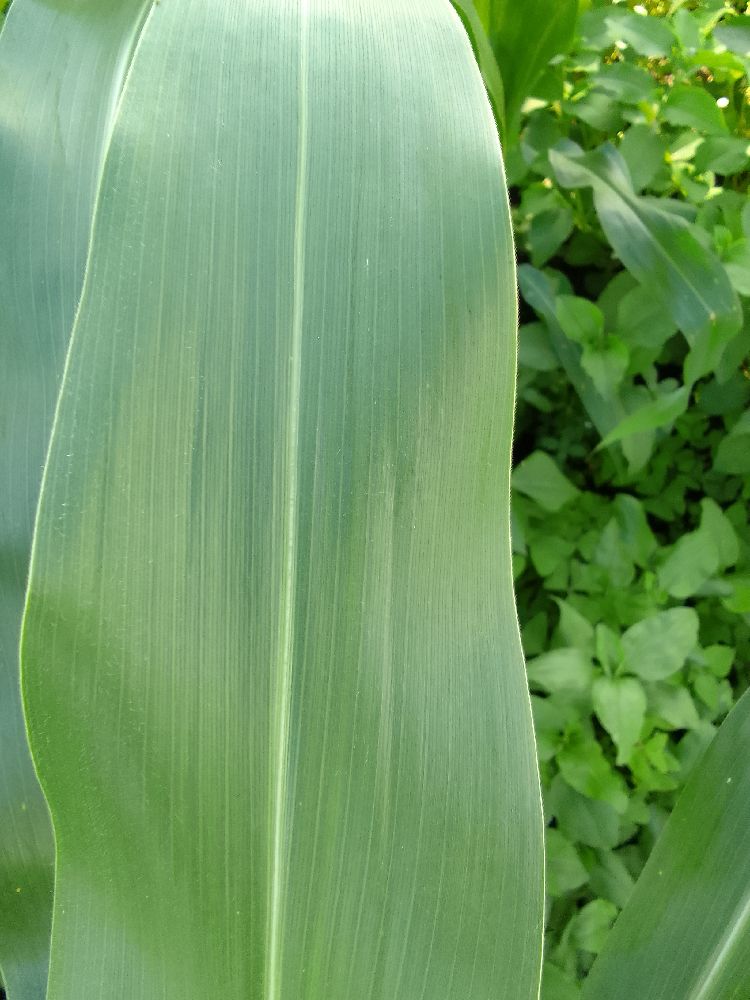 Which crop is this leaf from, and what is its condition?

maize, healthy
